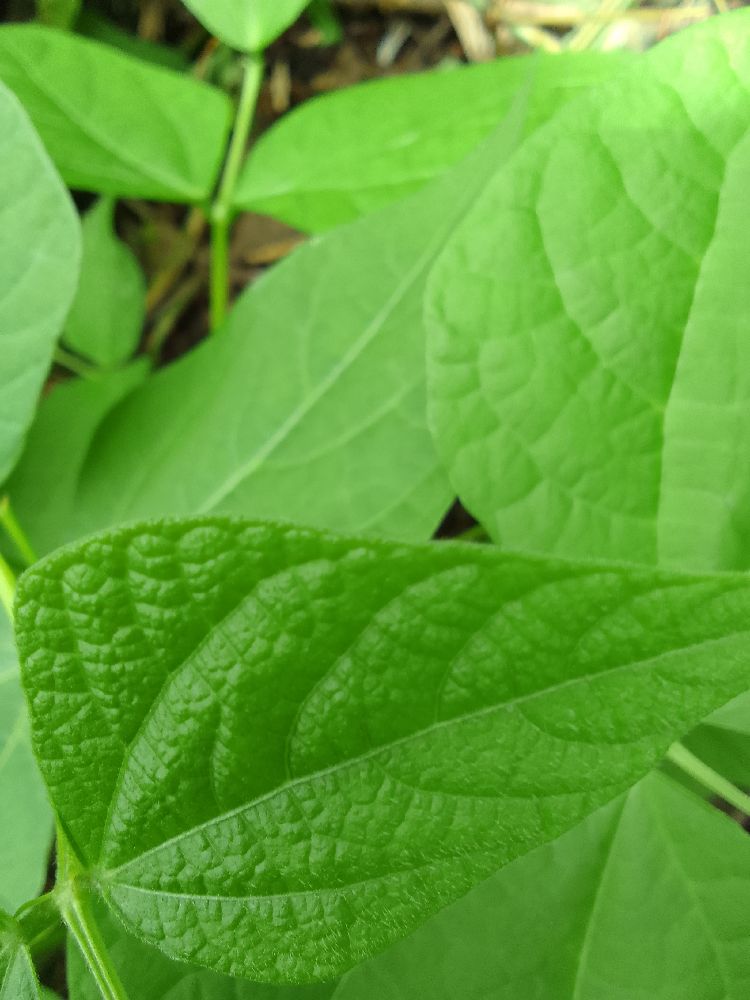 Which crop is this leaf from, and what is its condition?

common bean, healthy
